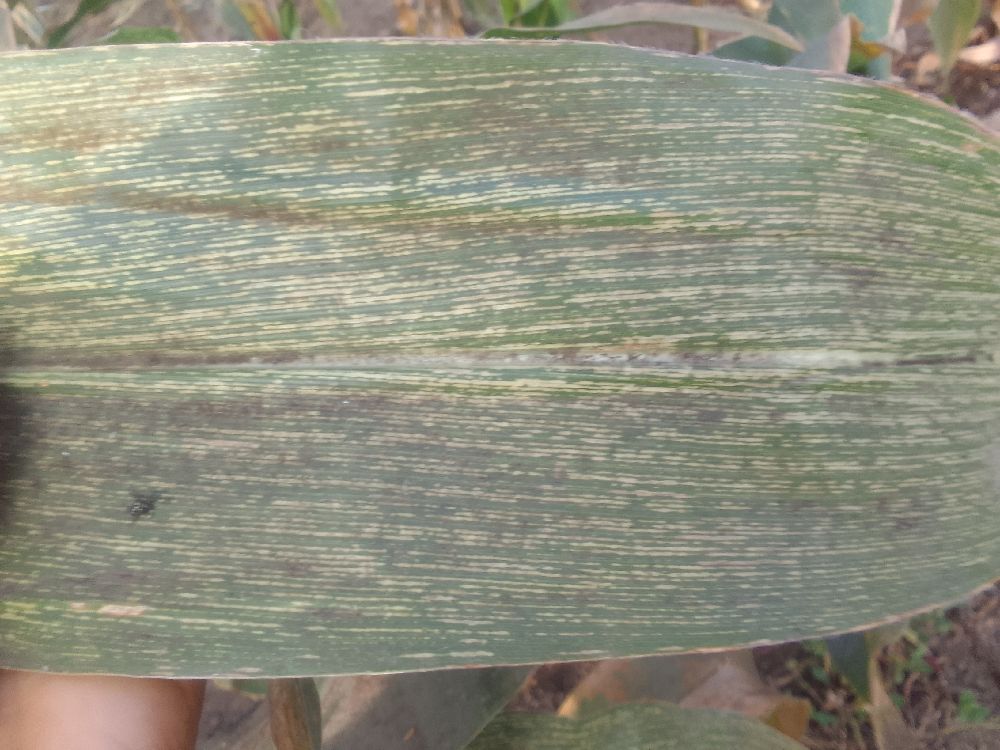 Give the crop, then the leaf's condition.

maize, maize streak virus
